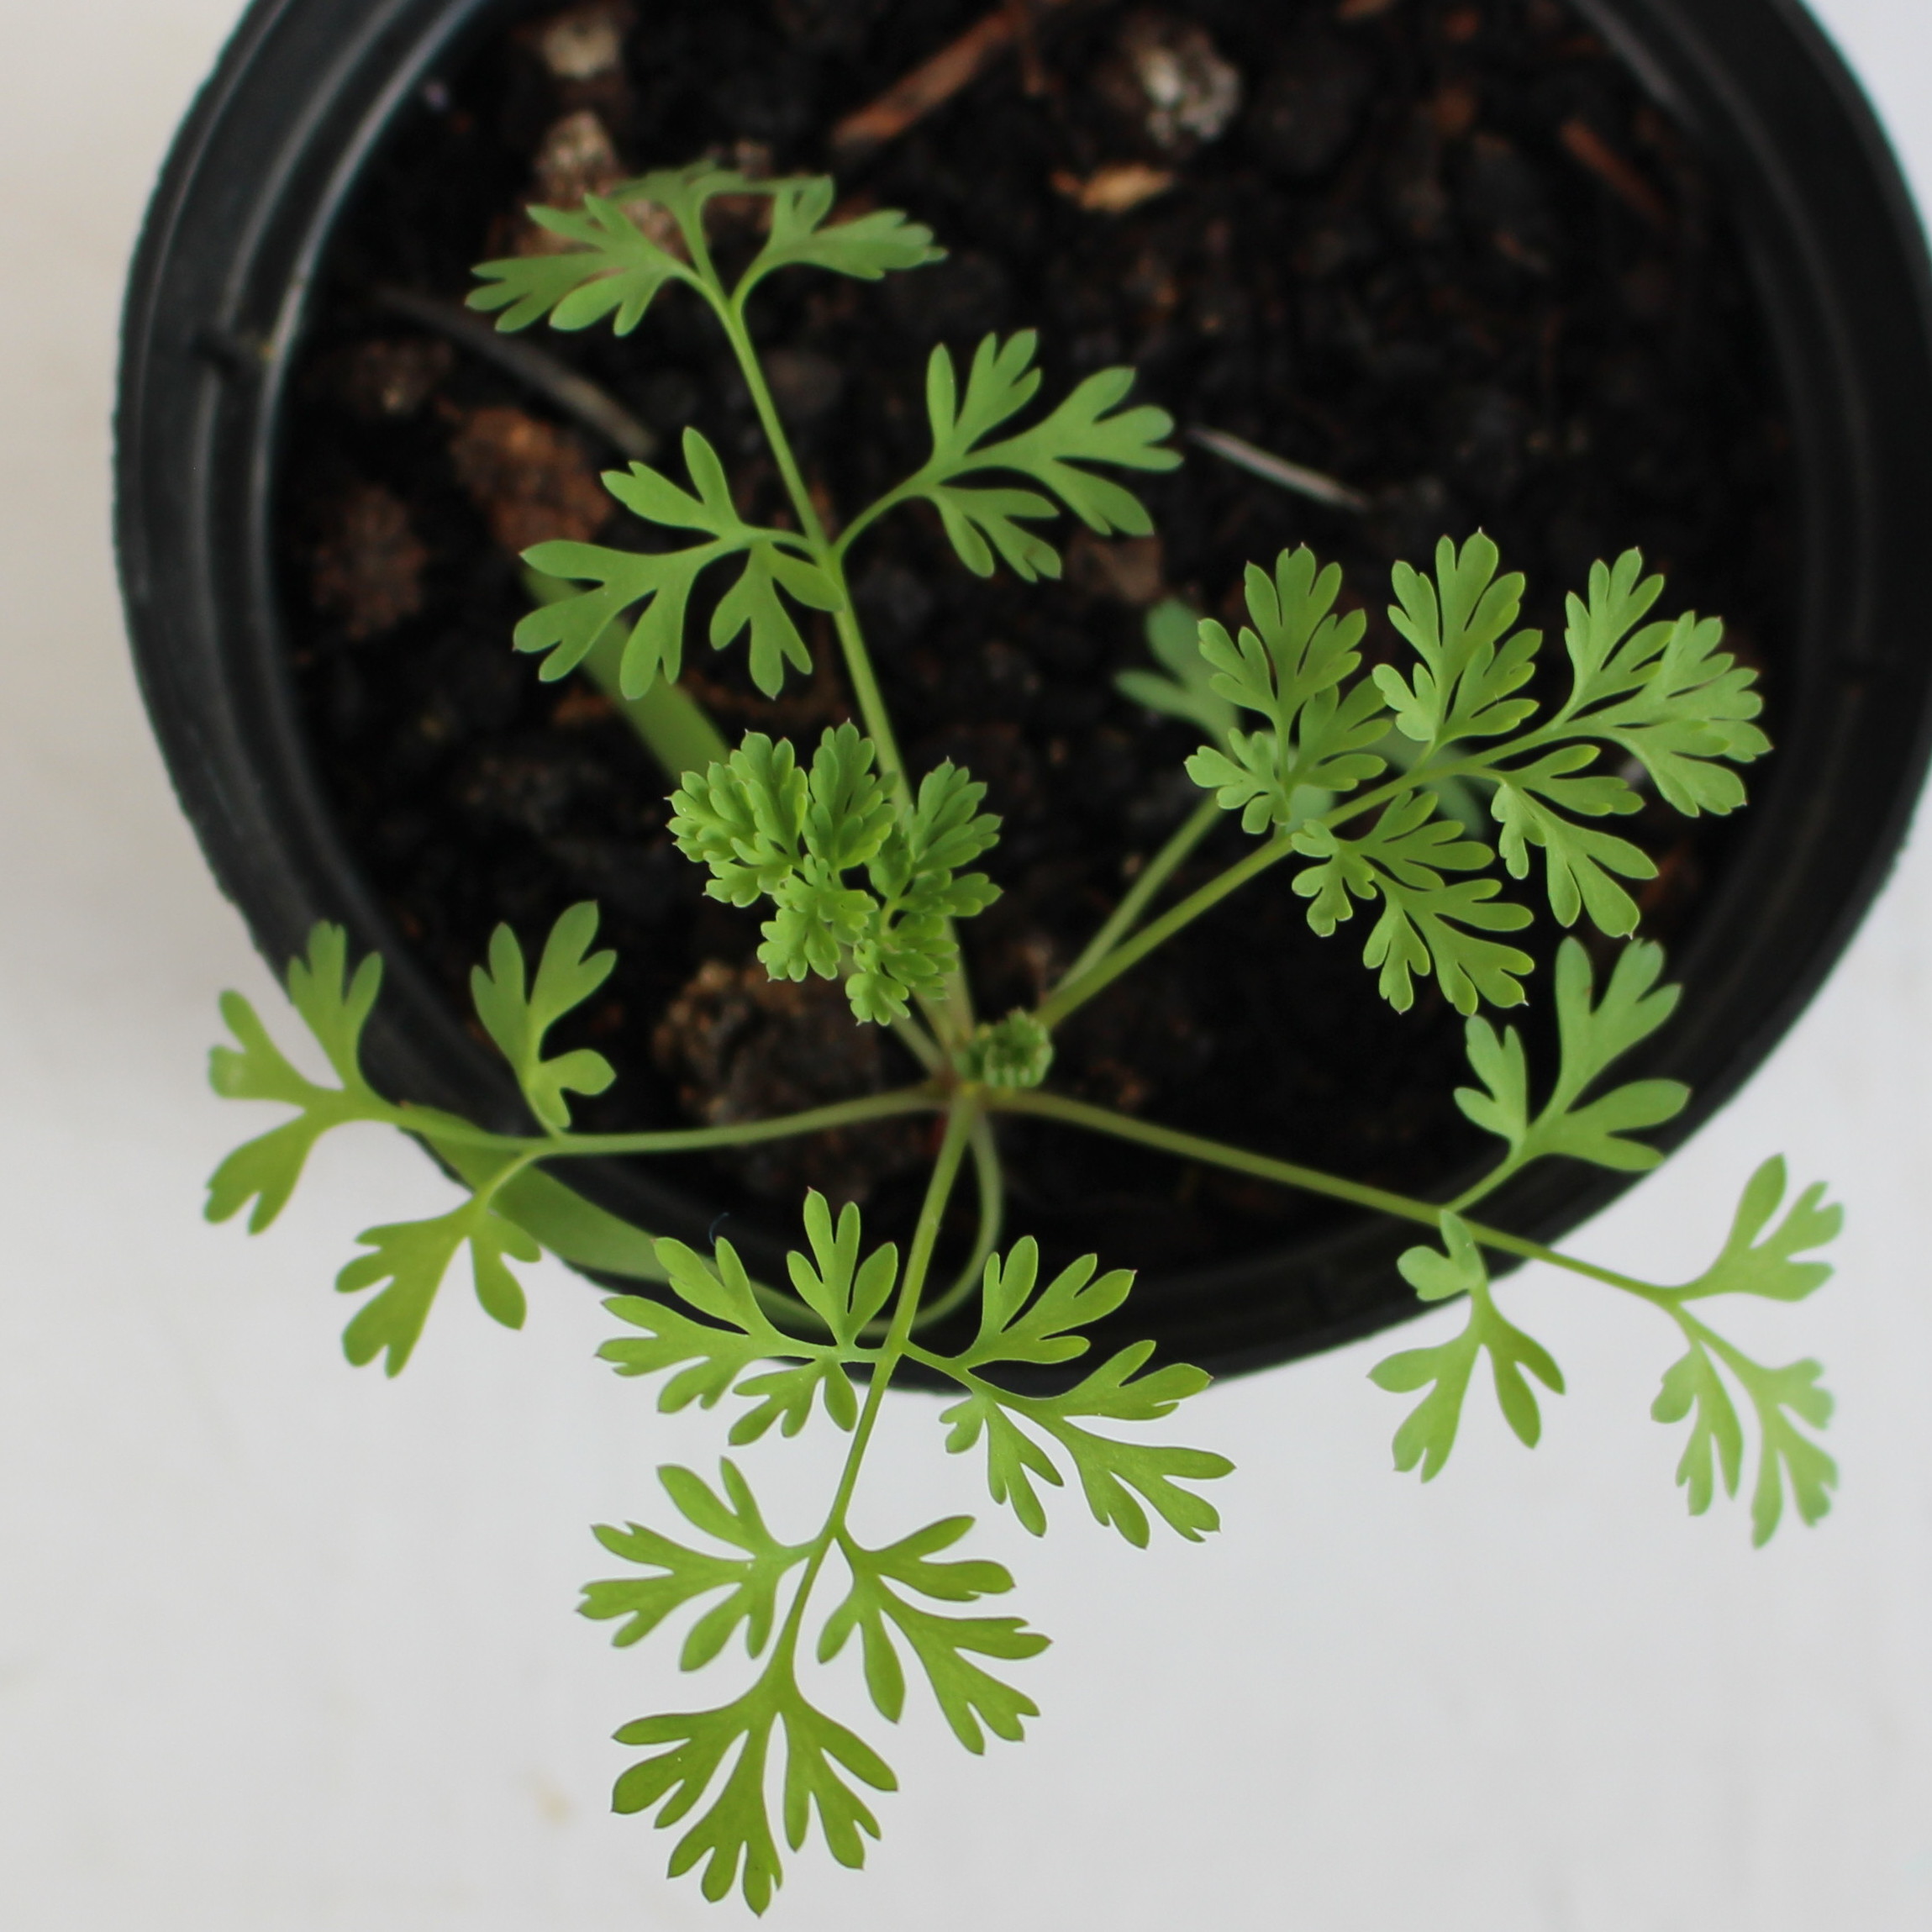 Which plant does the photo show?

Fumaria officinalis
